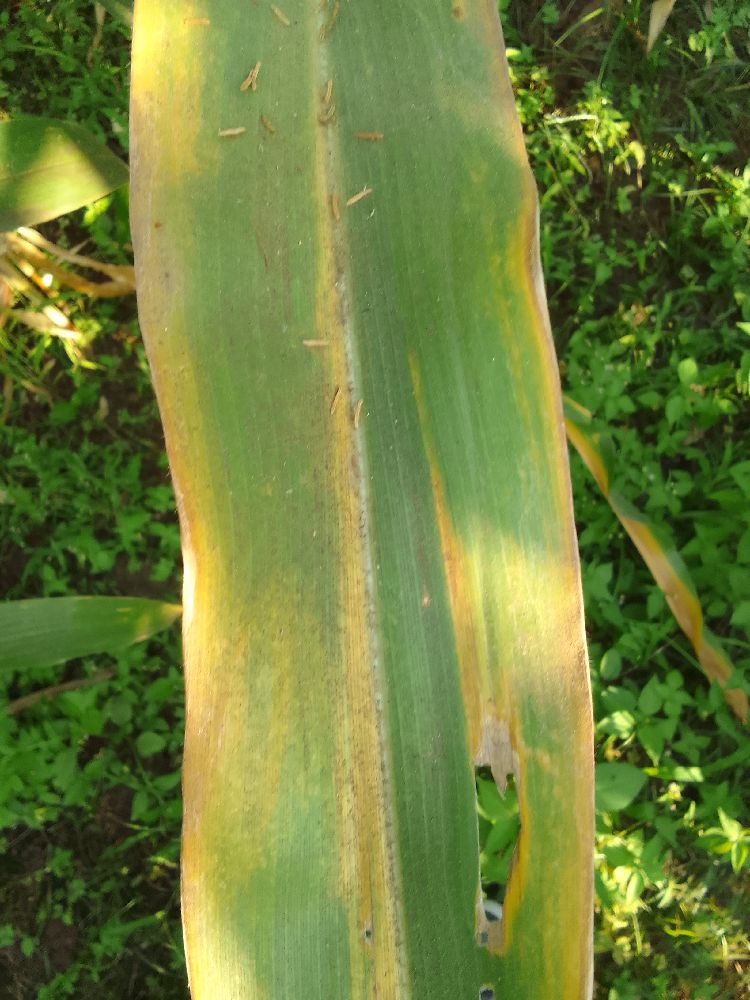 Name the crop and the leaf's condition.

maize, maize lethal necrosis
